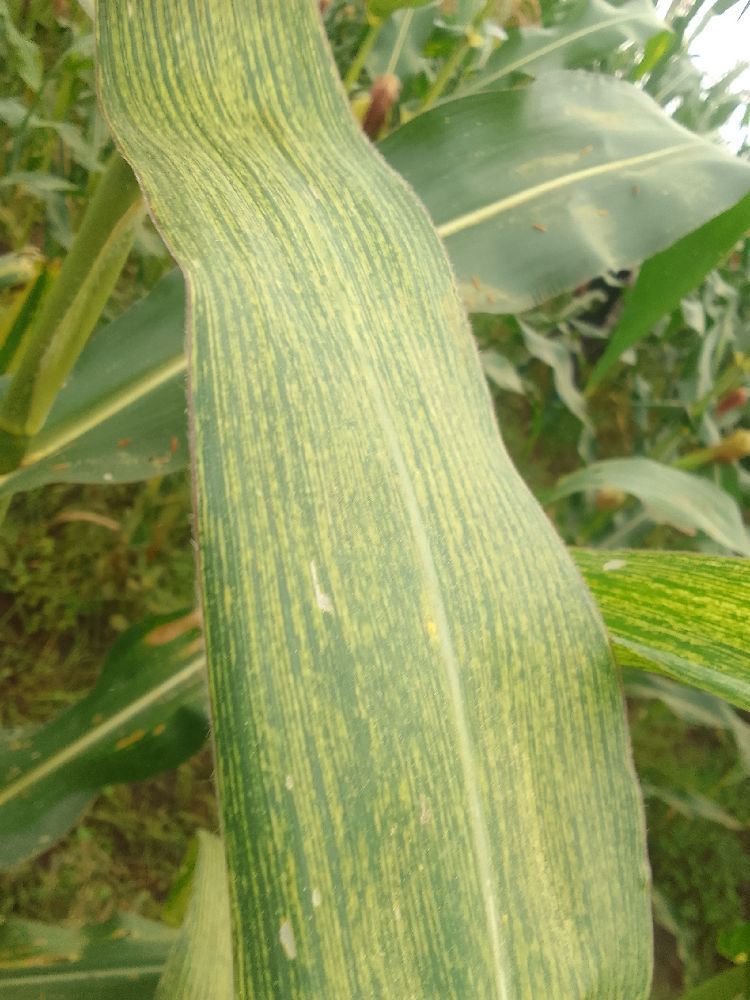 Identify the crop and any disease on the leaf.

maize, maize streak virus
